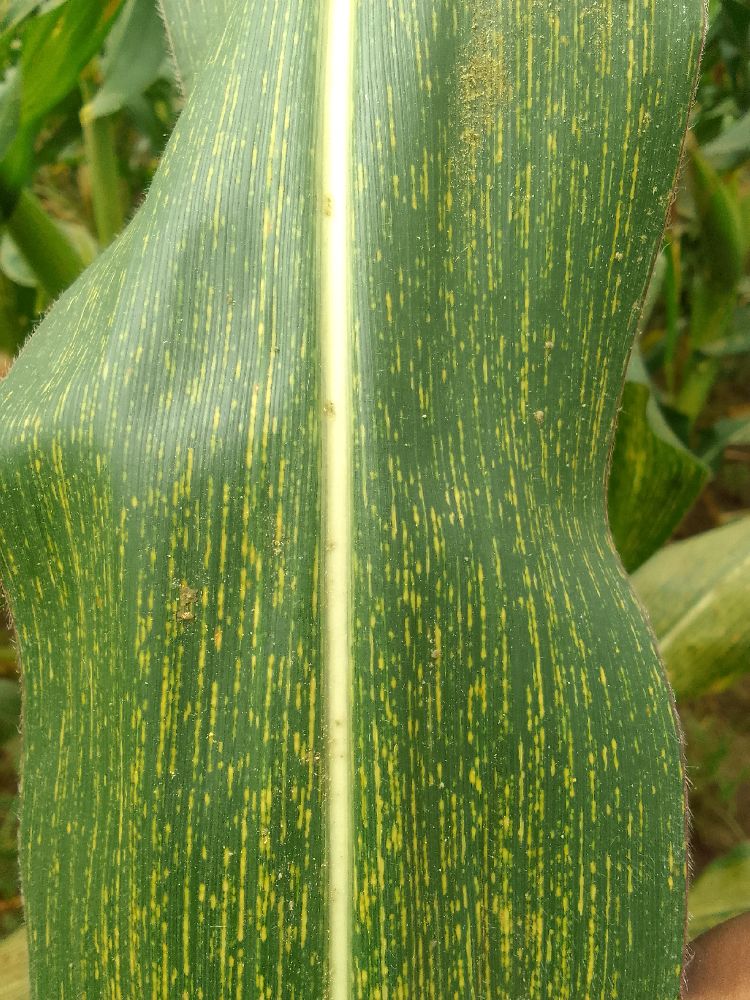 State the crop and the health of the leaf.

maize, maize streak virus
